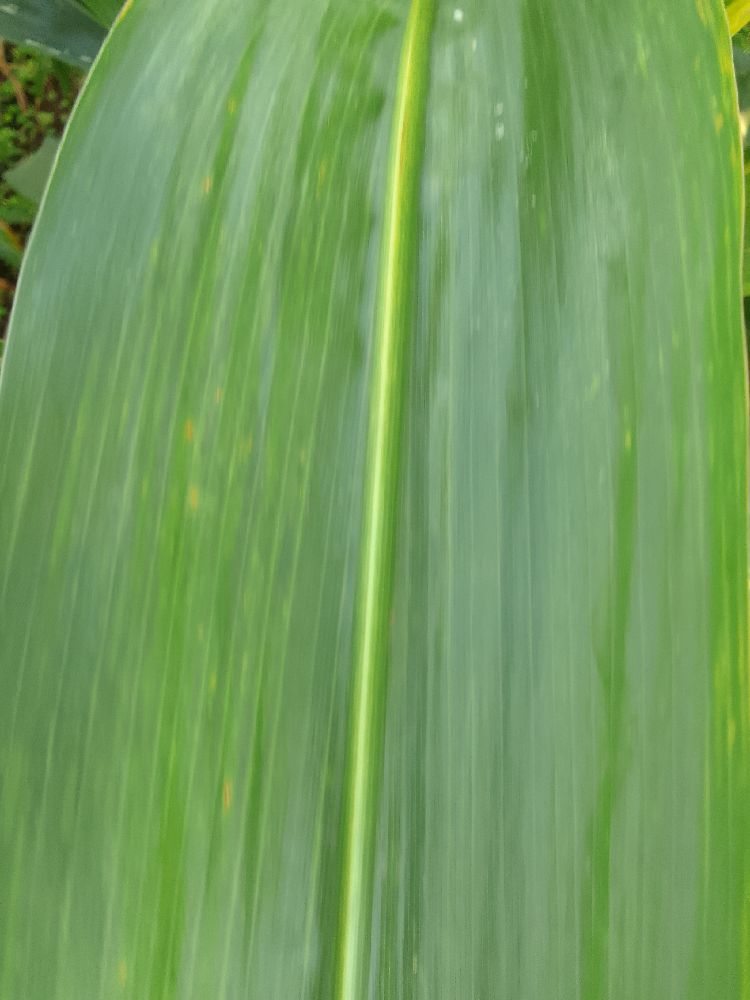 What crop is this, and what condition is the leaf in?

common bean, healthy
